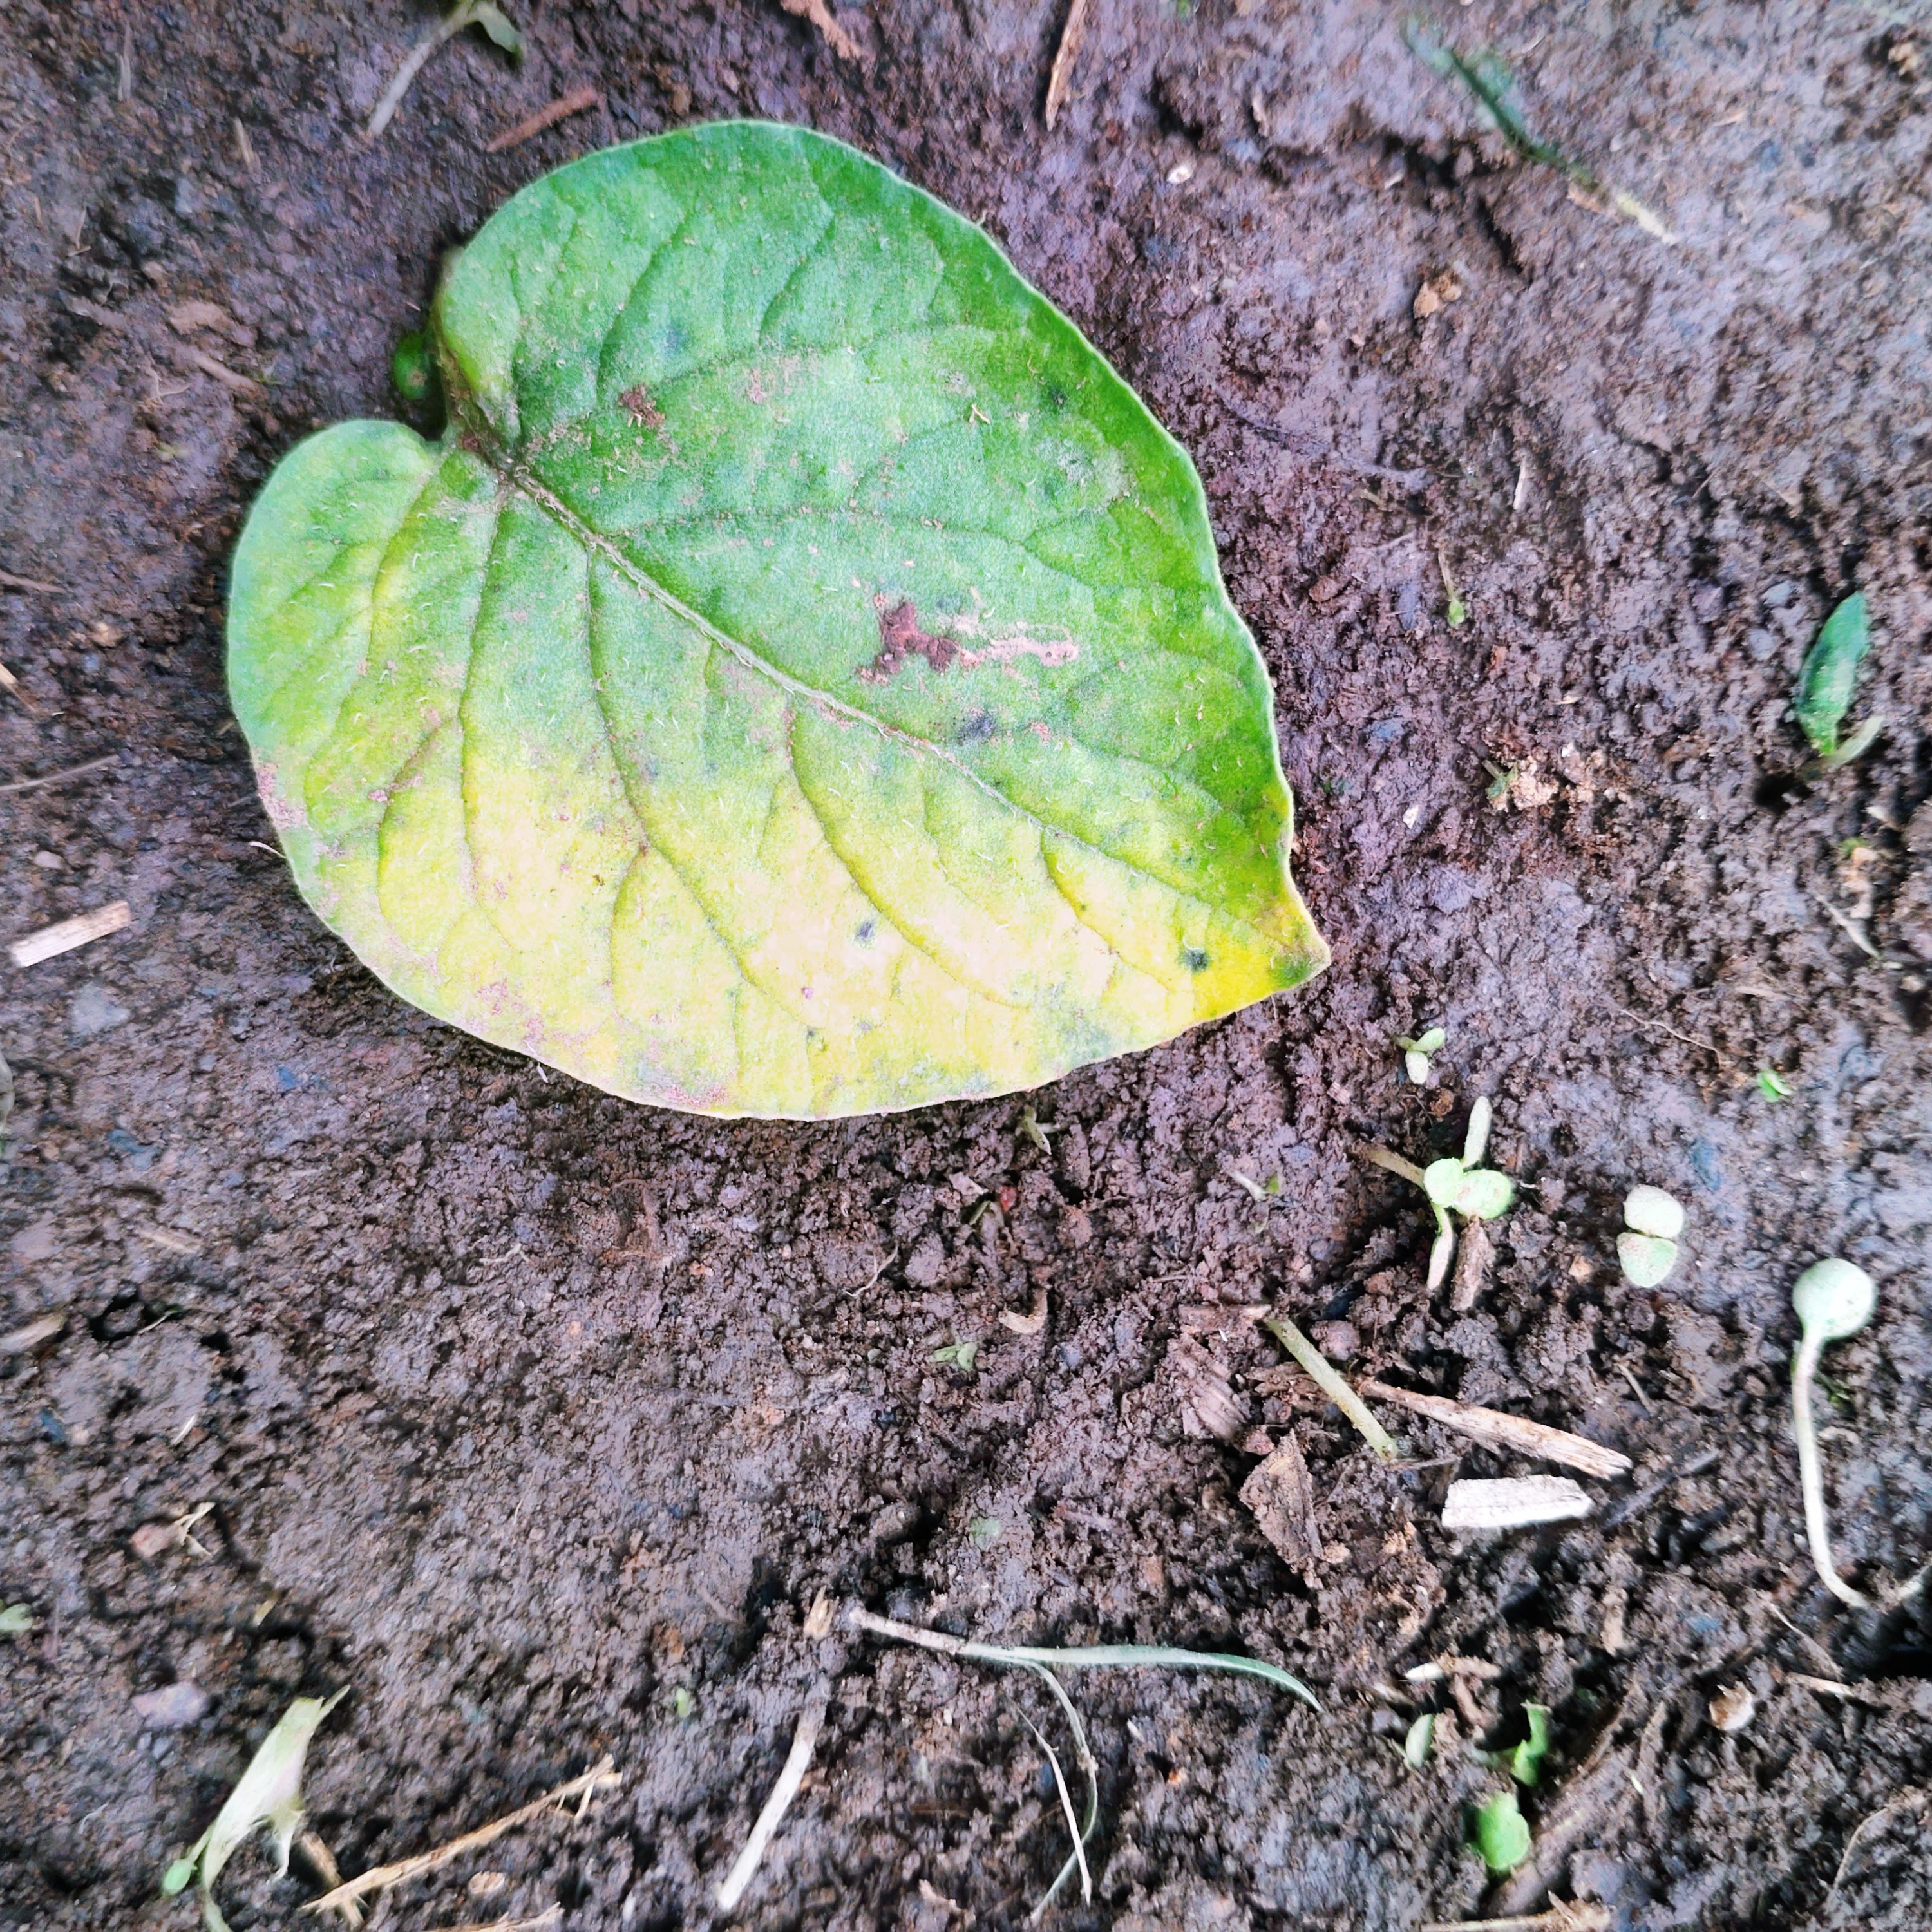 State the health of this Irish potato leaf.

late blight
